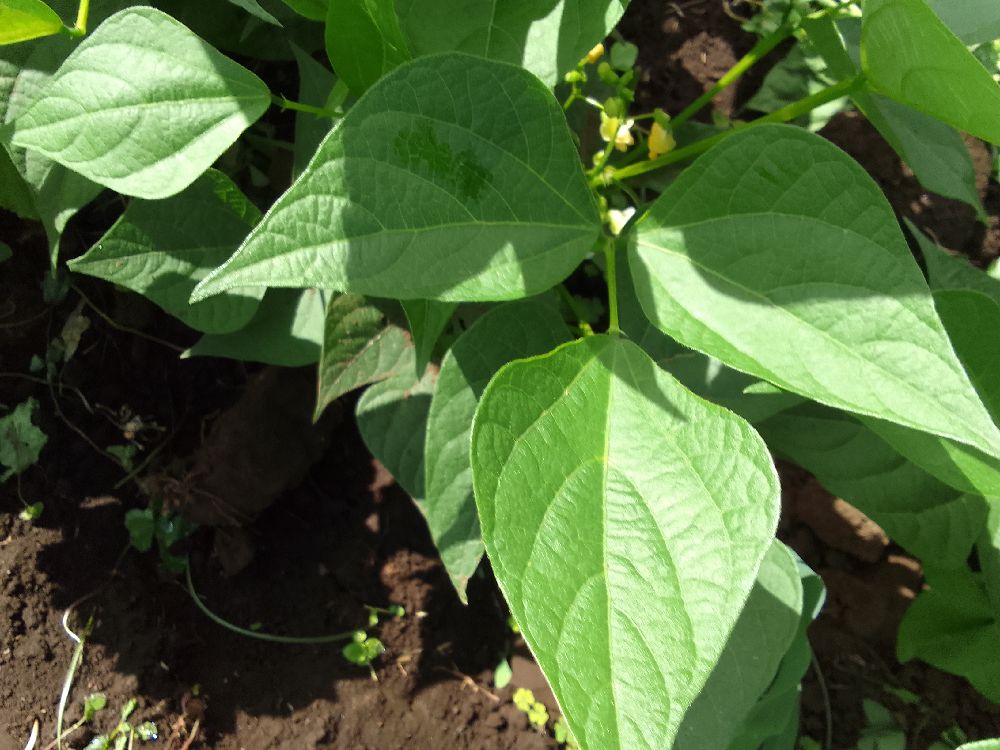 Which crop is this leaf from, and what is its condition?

common bean, healthy
